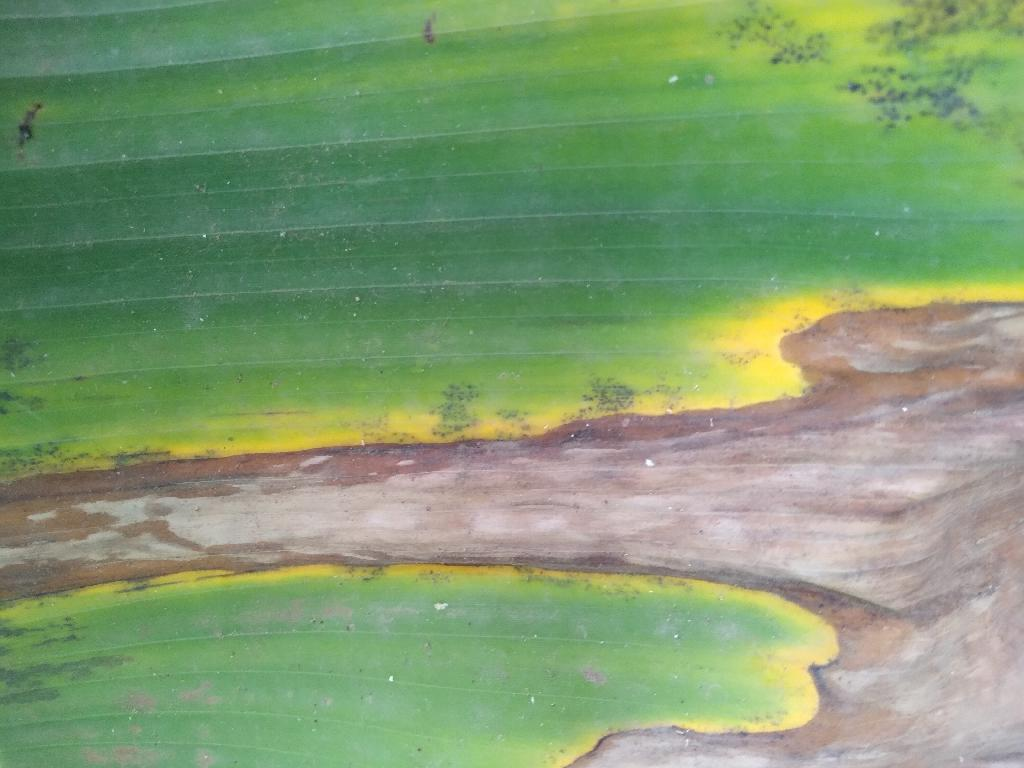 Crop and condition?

banana, black sigatoka
